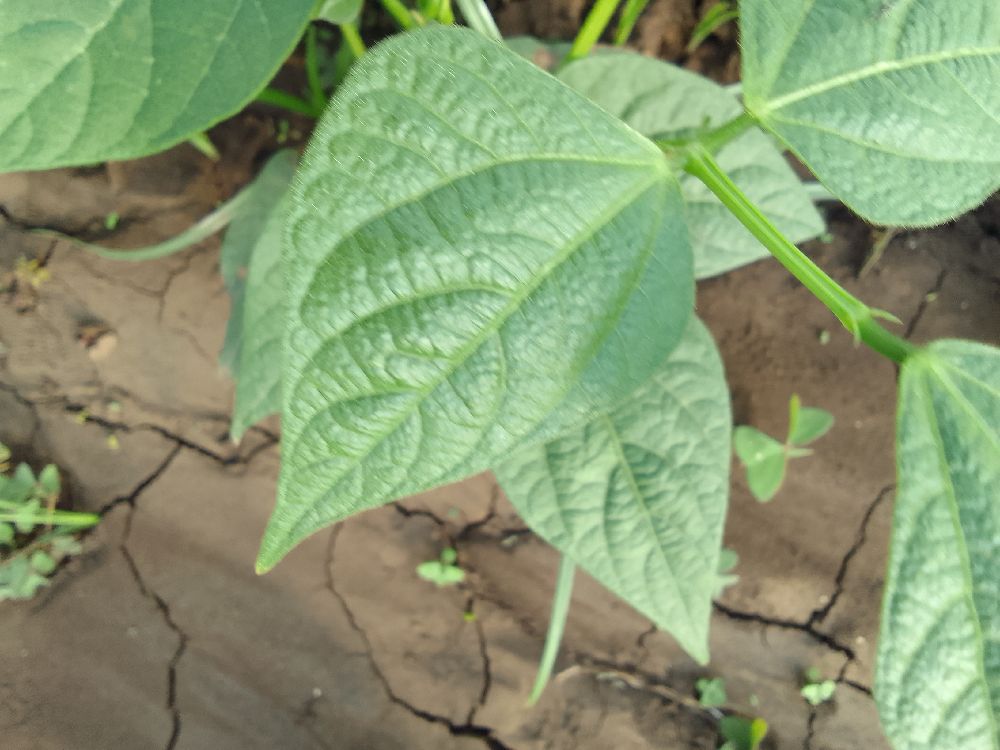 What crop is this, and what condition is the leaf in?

common bean, healthy
